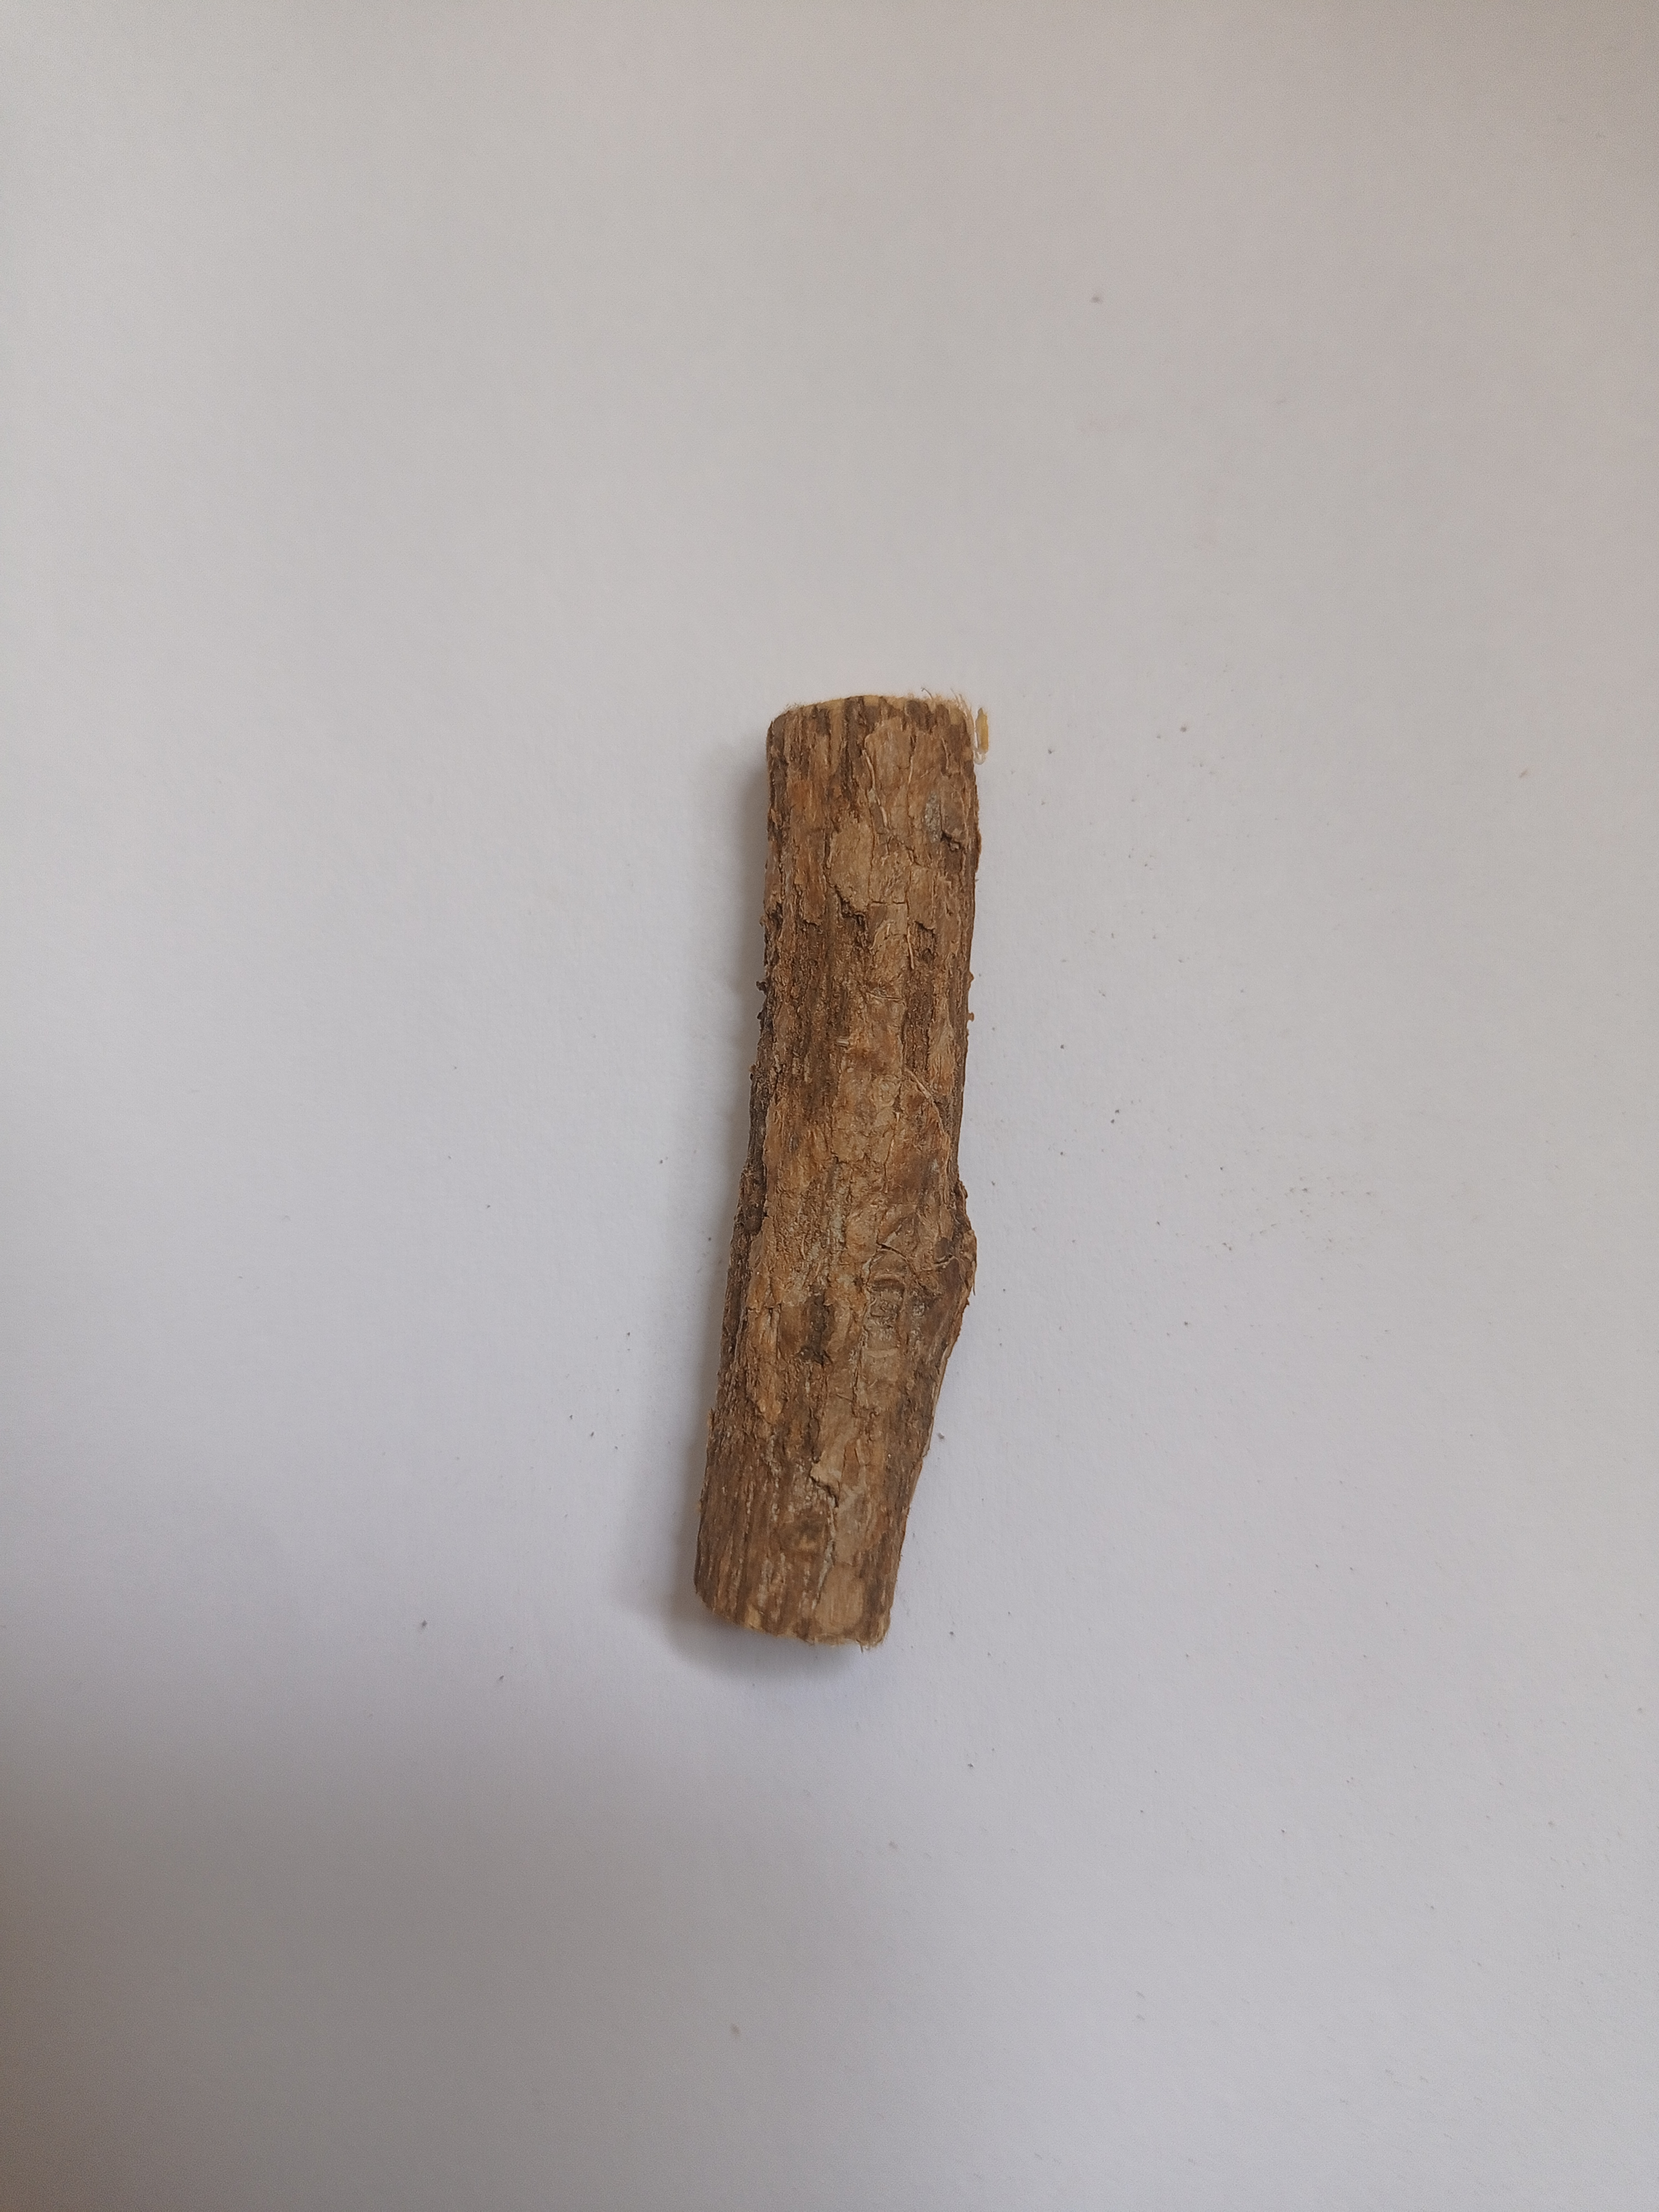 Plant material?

jesthamadh
